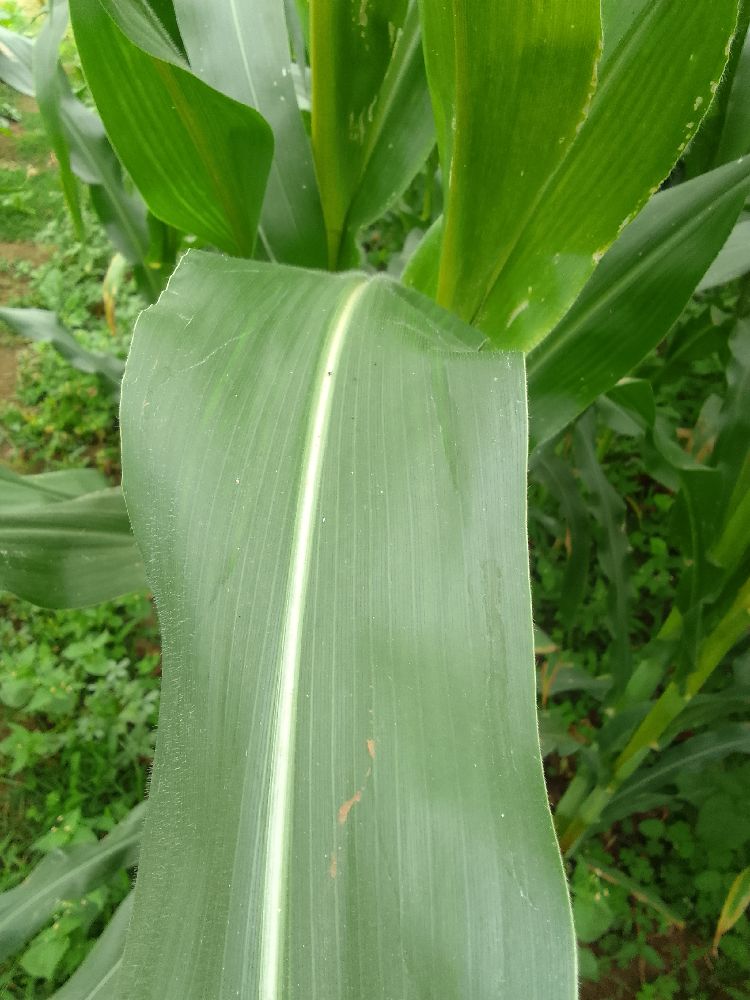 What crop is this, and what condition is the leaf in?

maize, healthy
